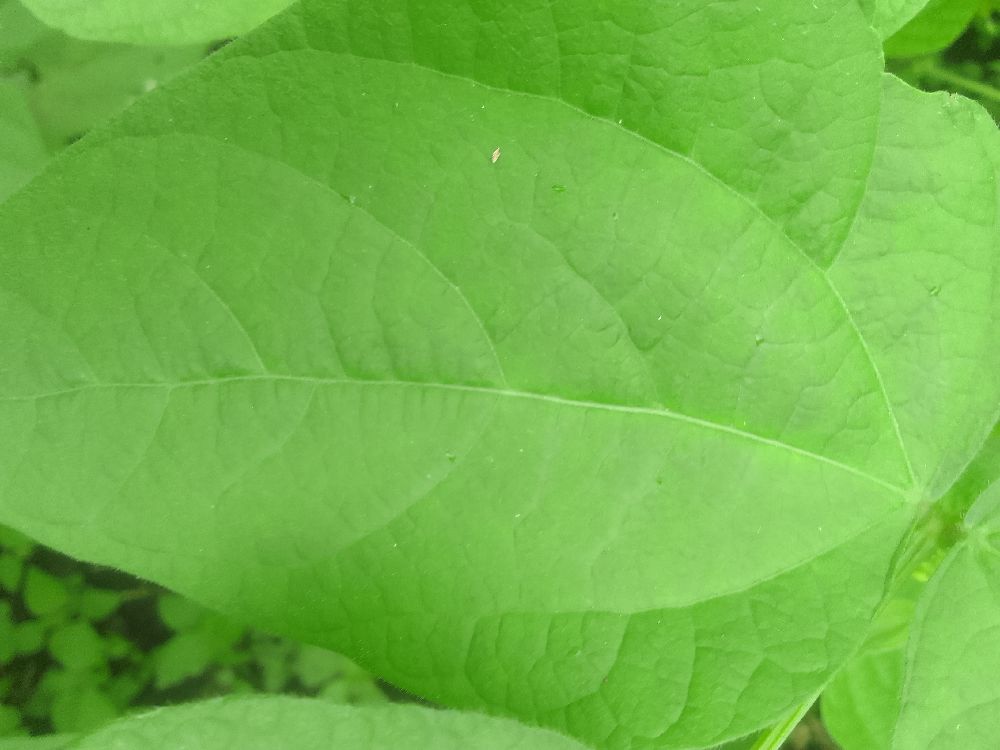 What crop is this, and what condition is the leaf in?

common bean, healthy
